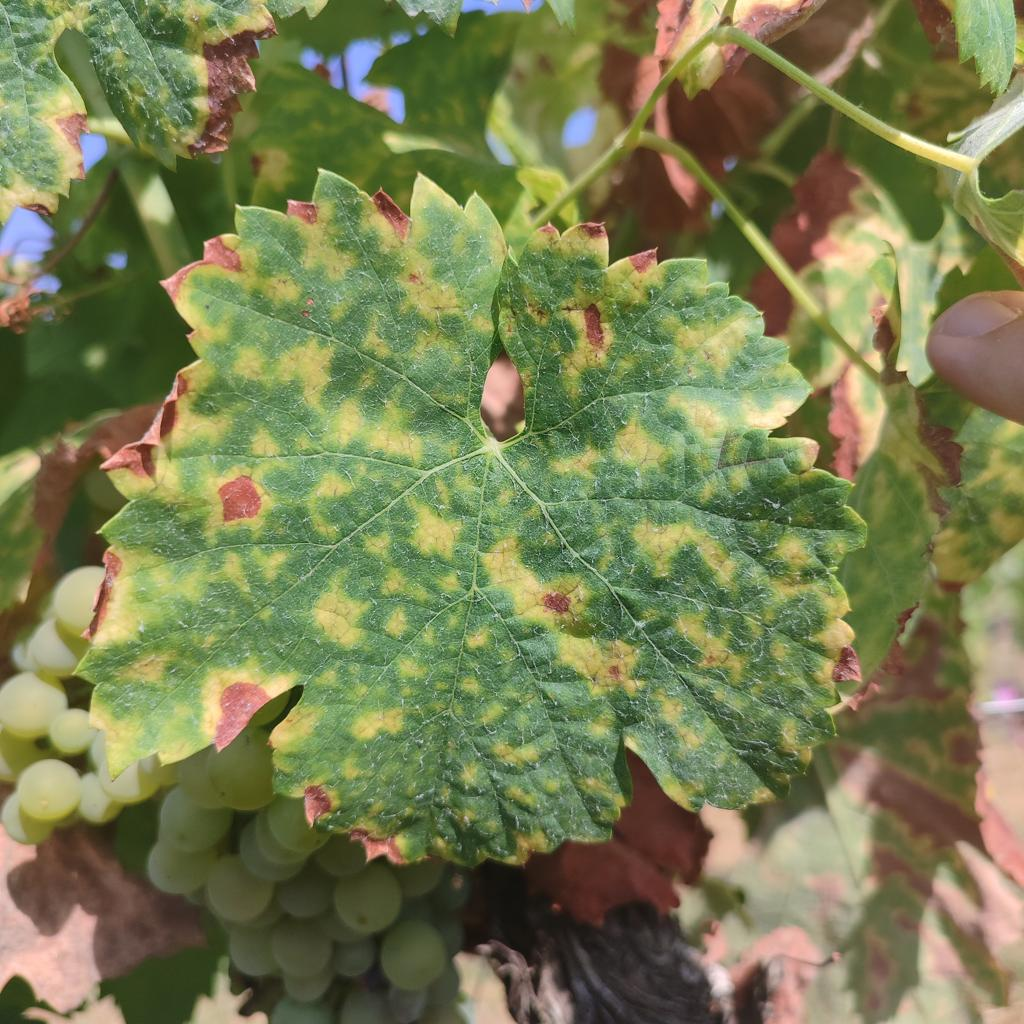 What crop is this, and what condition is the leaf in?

grapevine, esca complex
